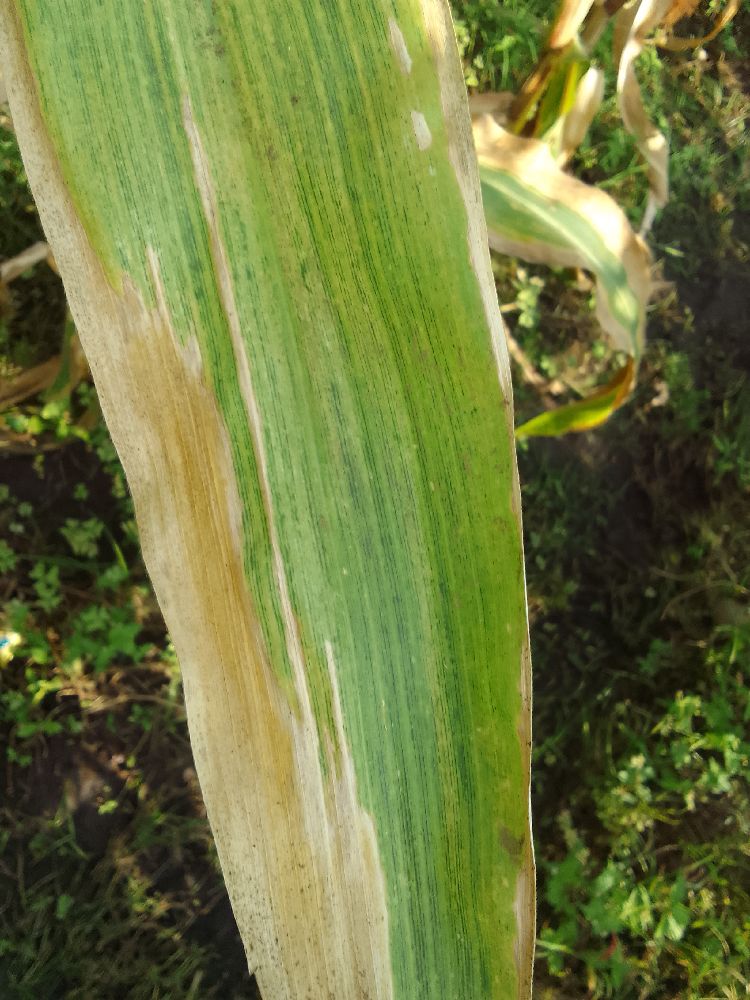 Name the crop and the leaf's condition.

maize, maize lethal necrosis
